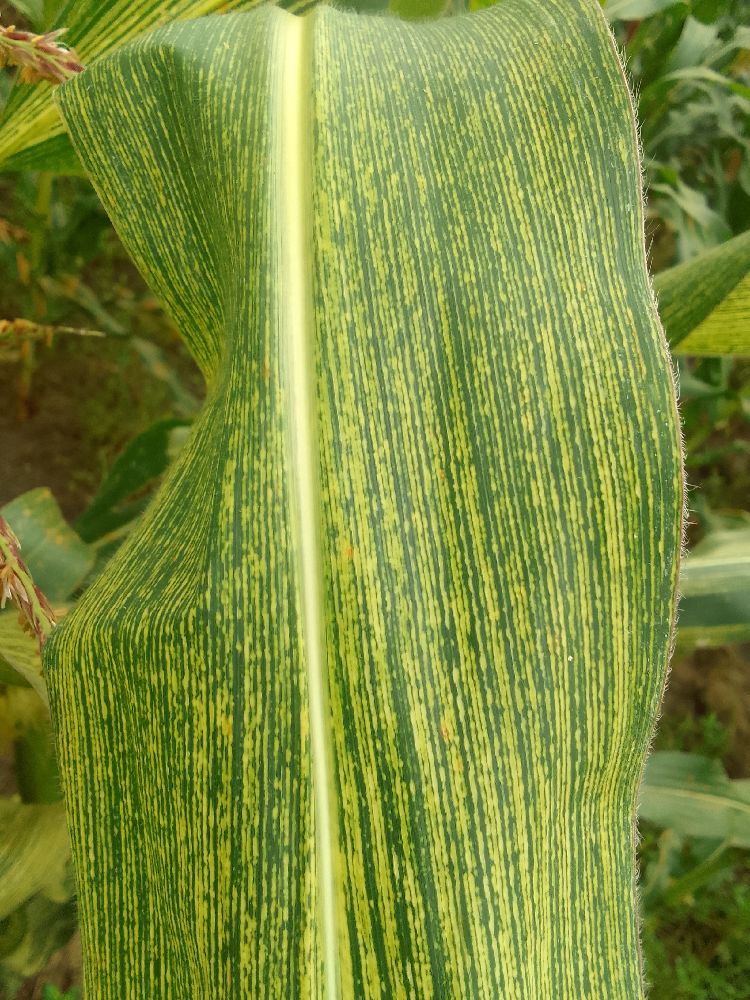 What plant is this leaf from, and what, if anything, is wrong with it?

maize, maize streak virus
